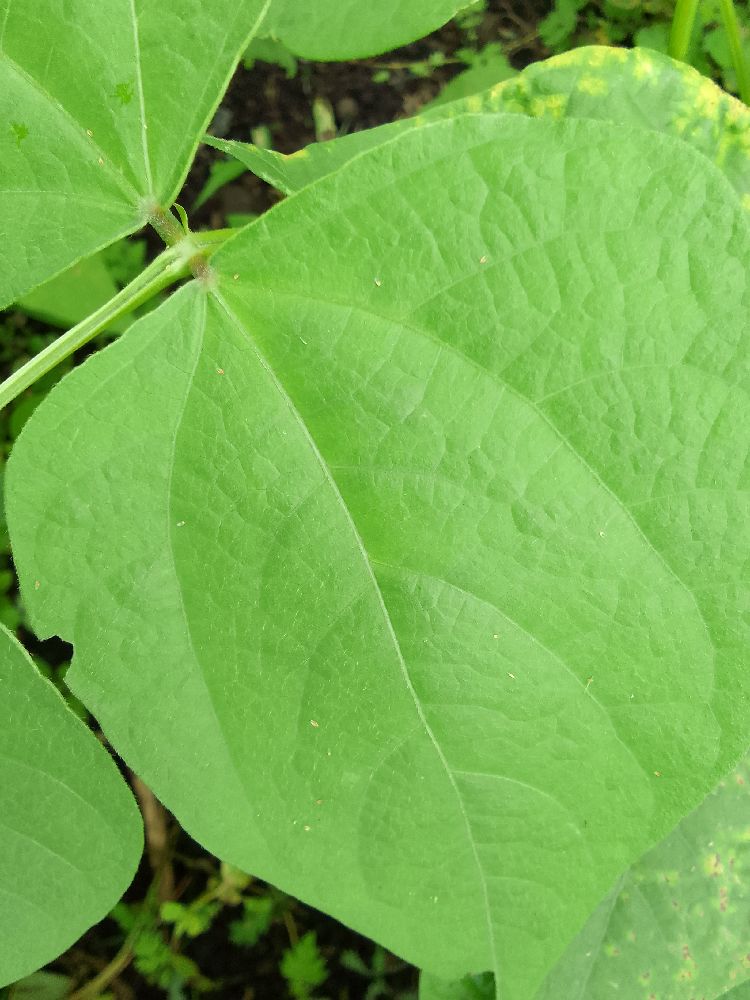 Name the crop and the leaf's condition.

common bean, healthy
